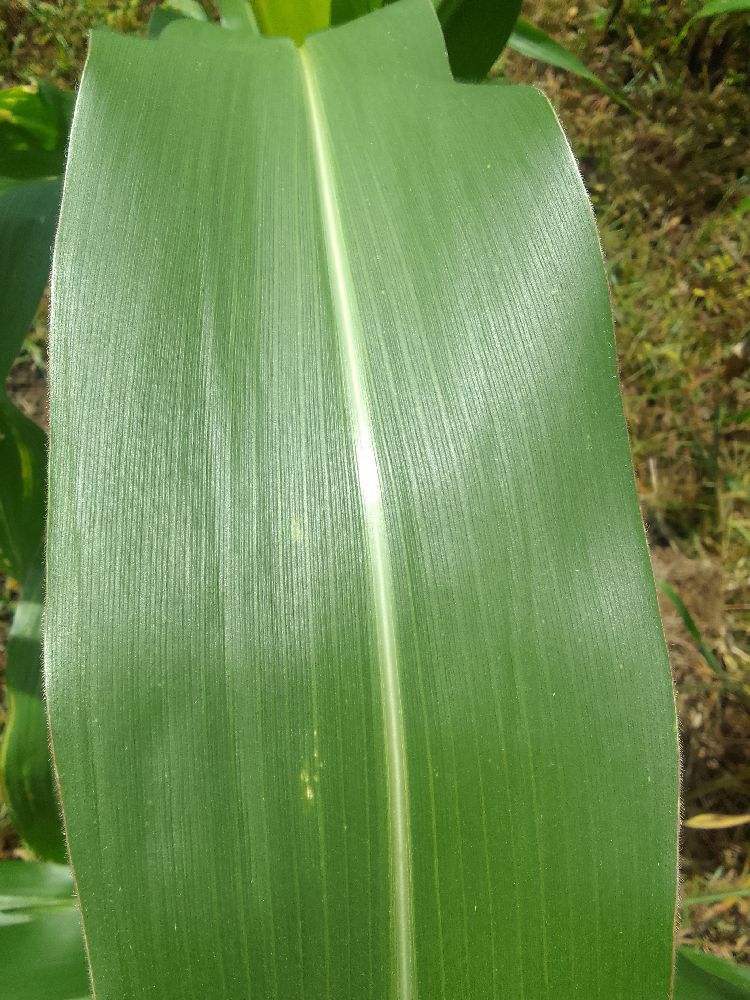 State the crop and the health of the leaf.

maize, healthy
